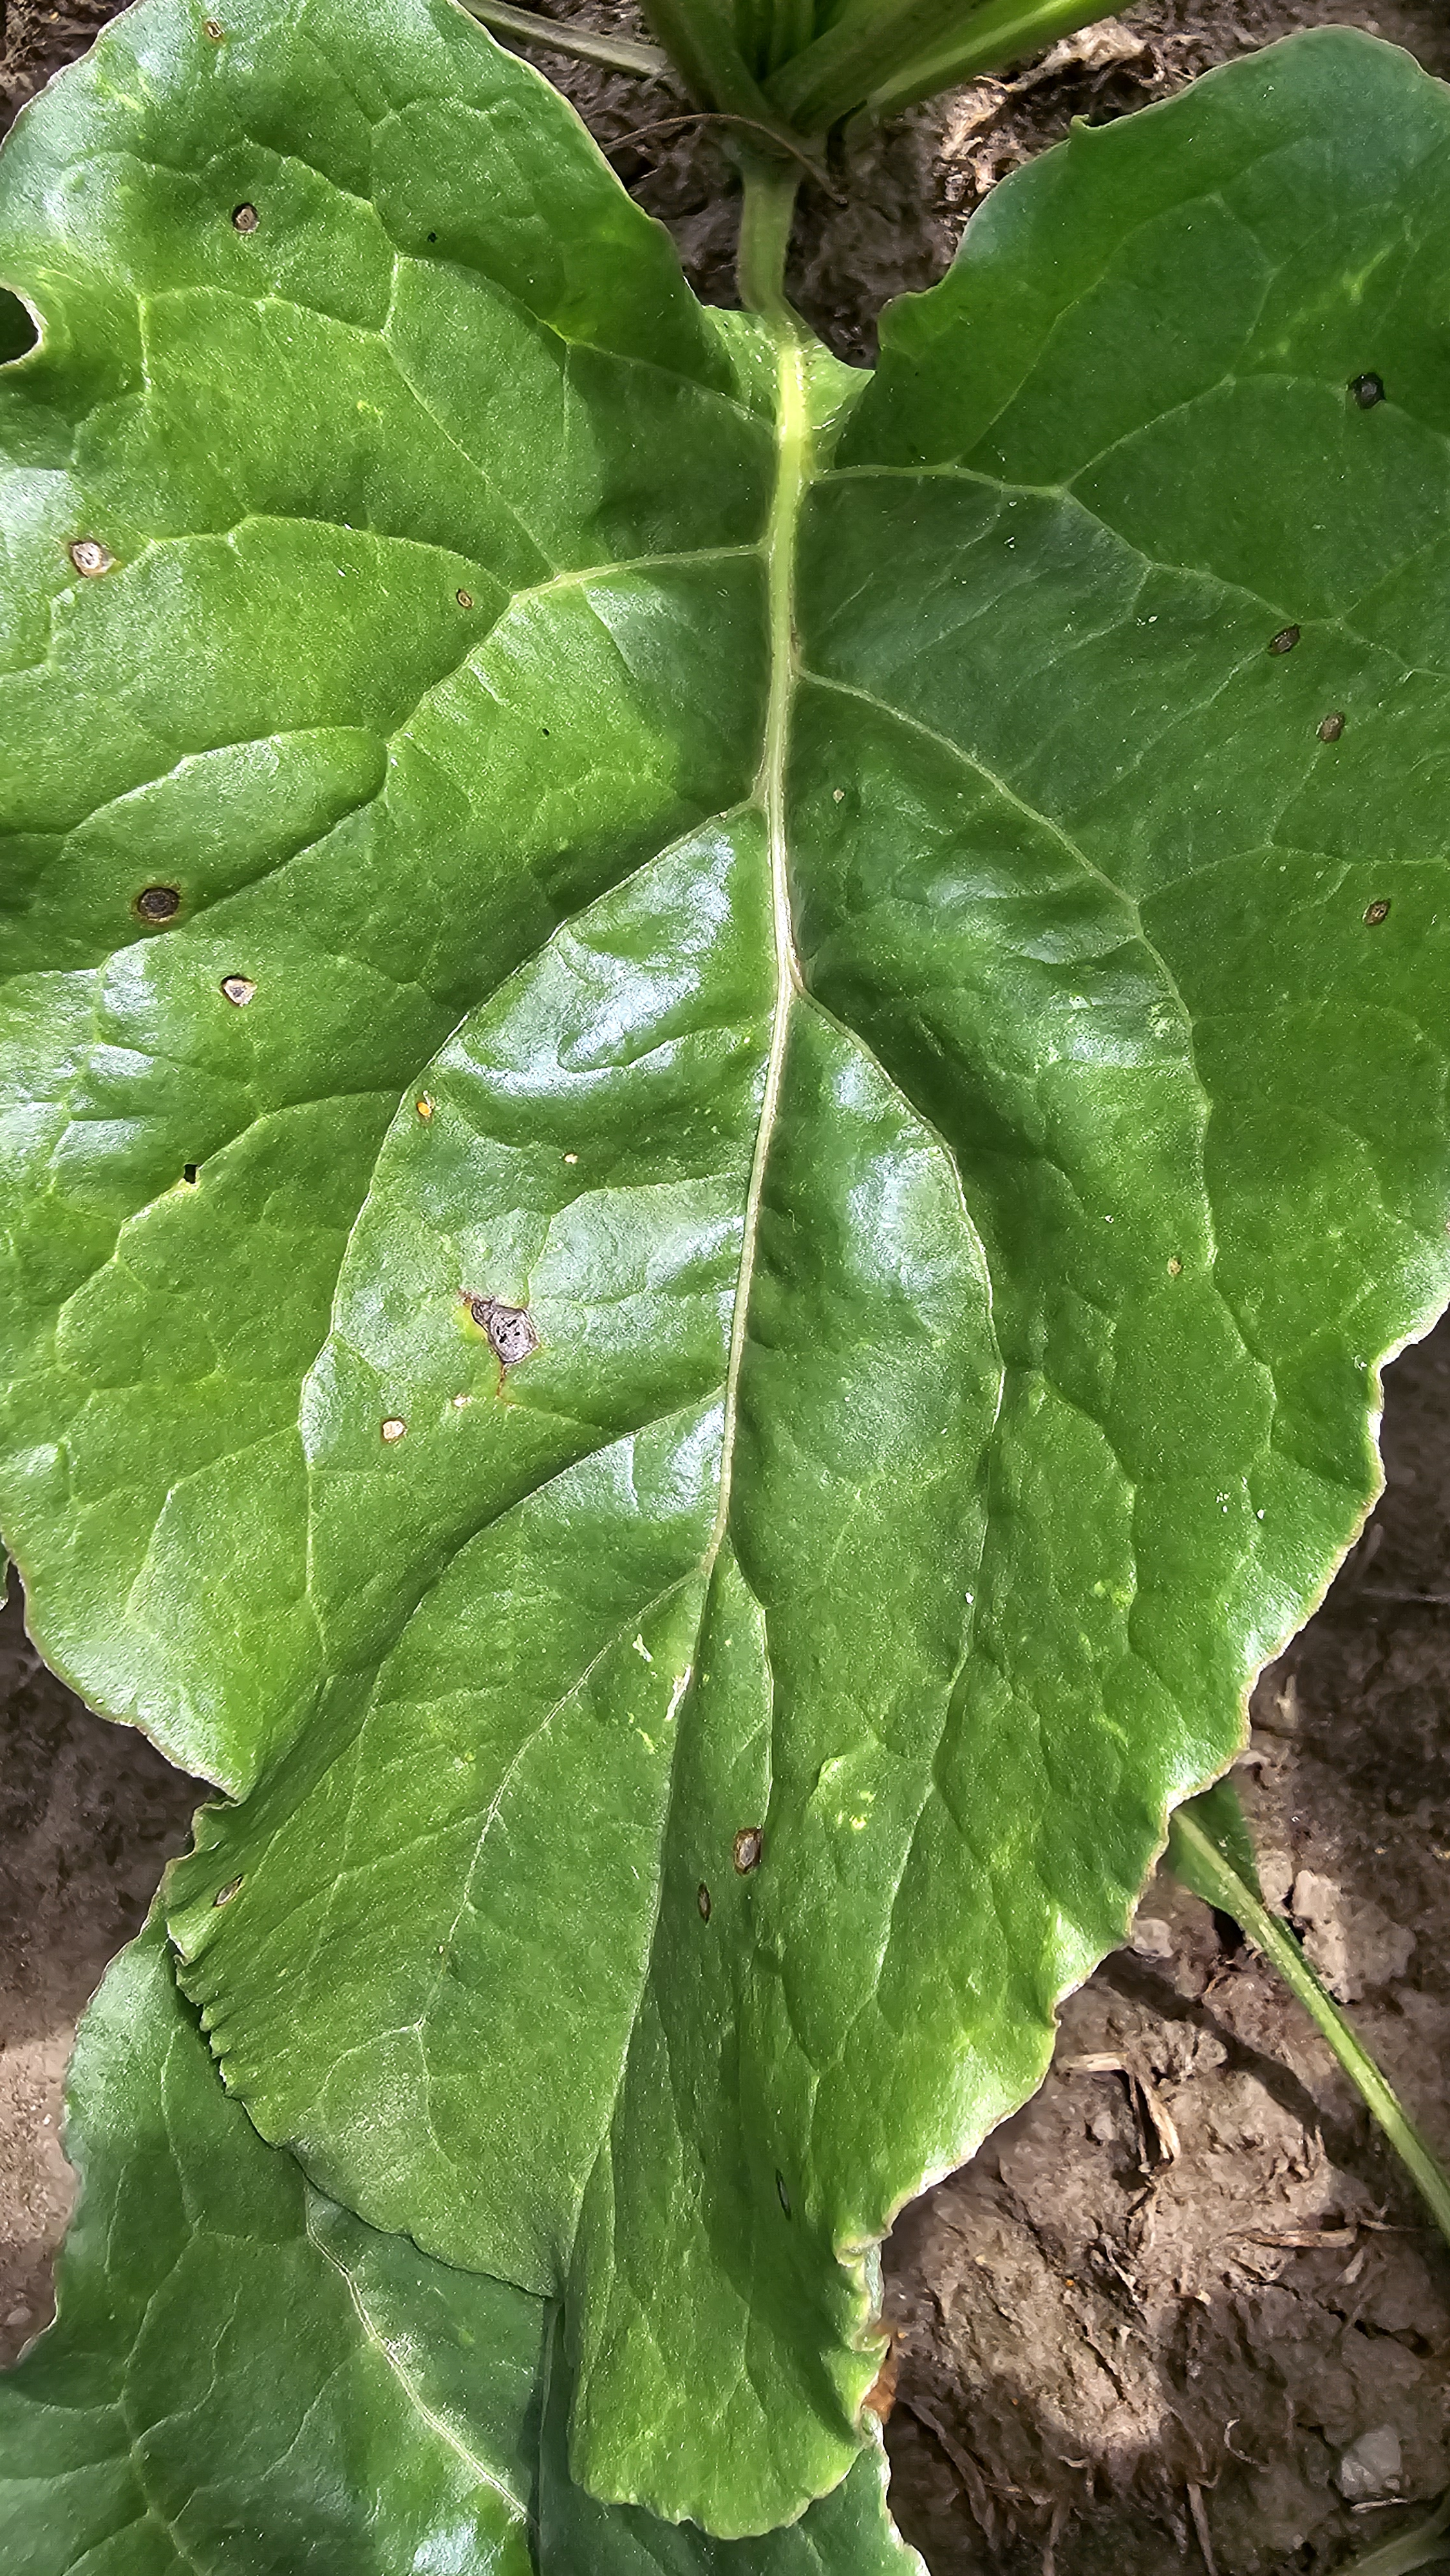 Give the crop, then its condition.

beet, cercospora
